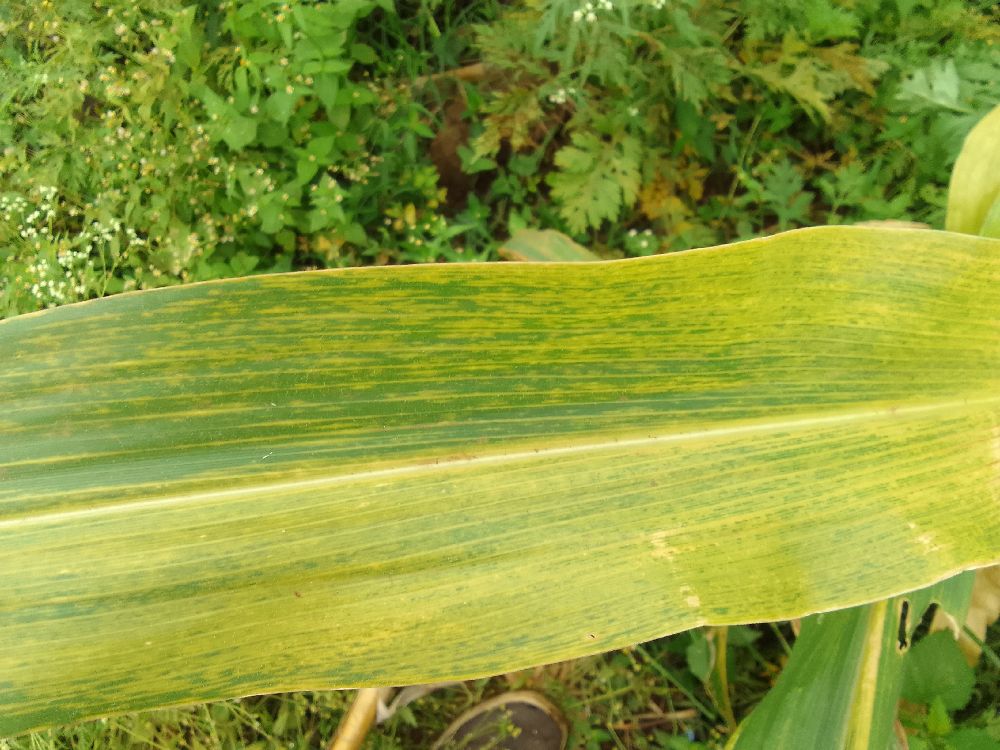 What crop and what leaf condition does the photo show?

maize, maize lethal necrosis
